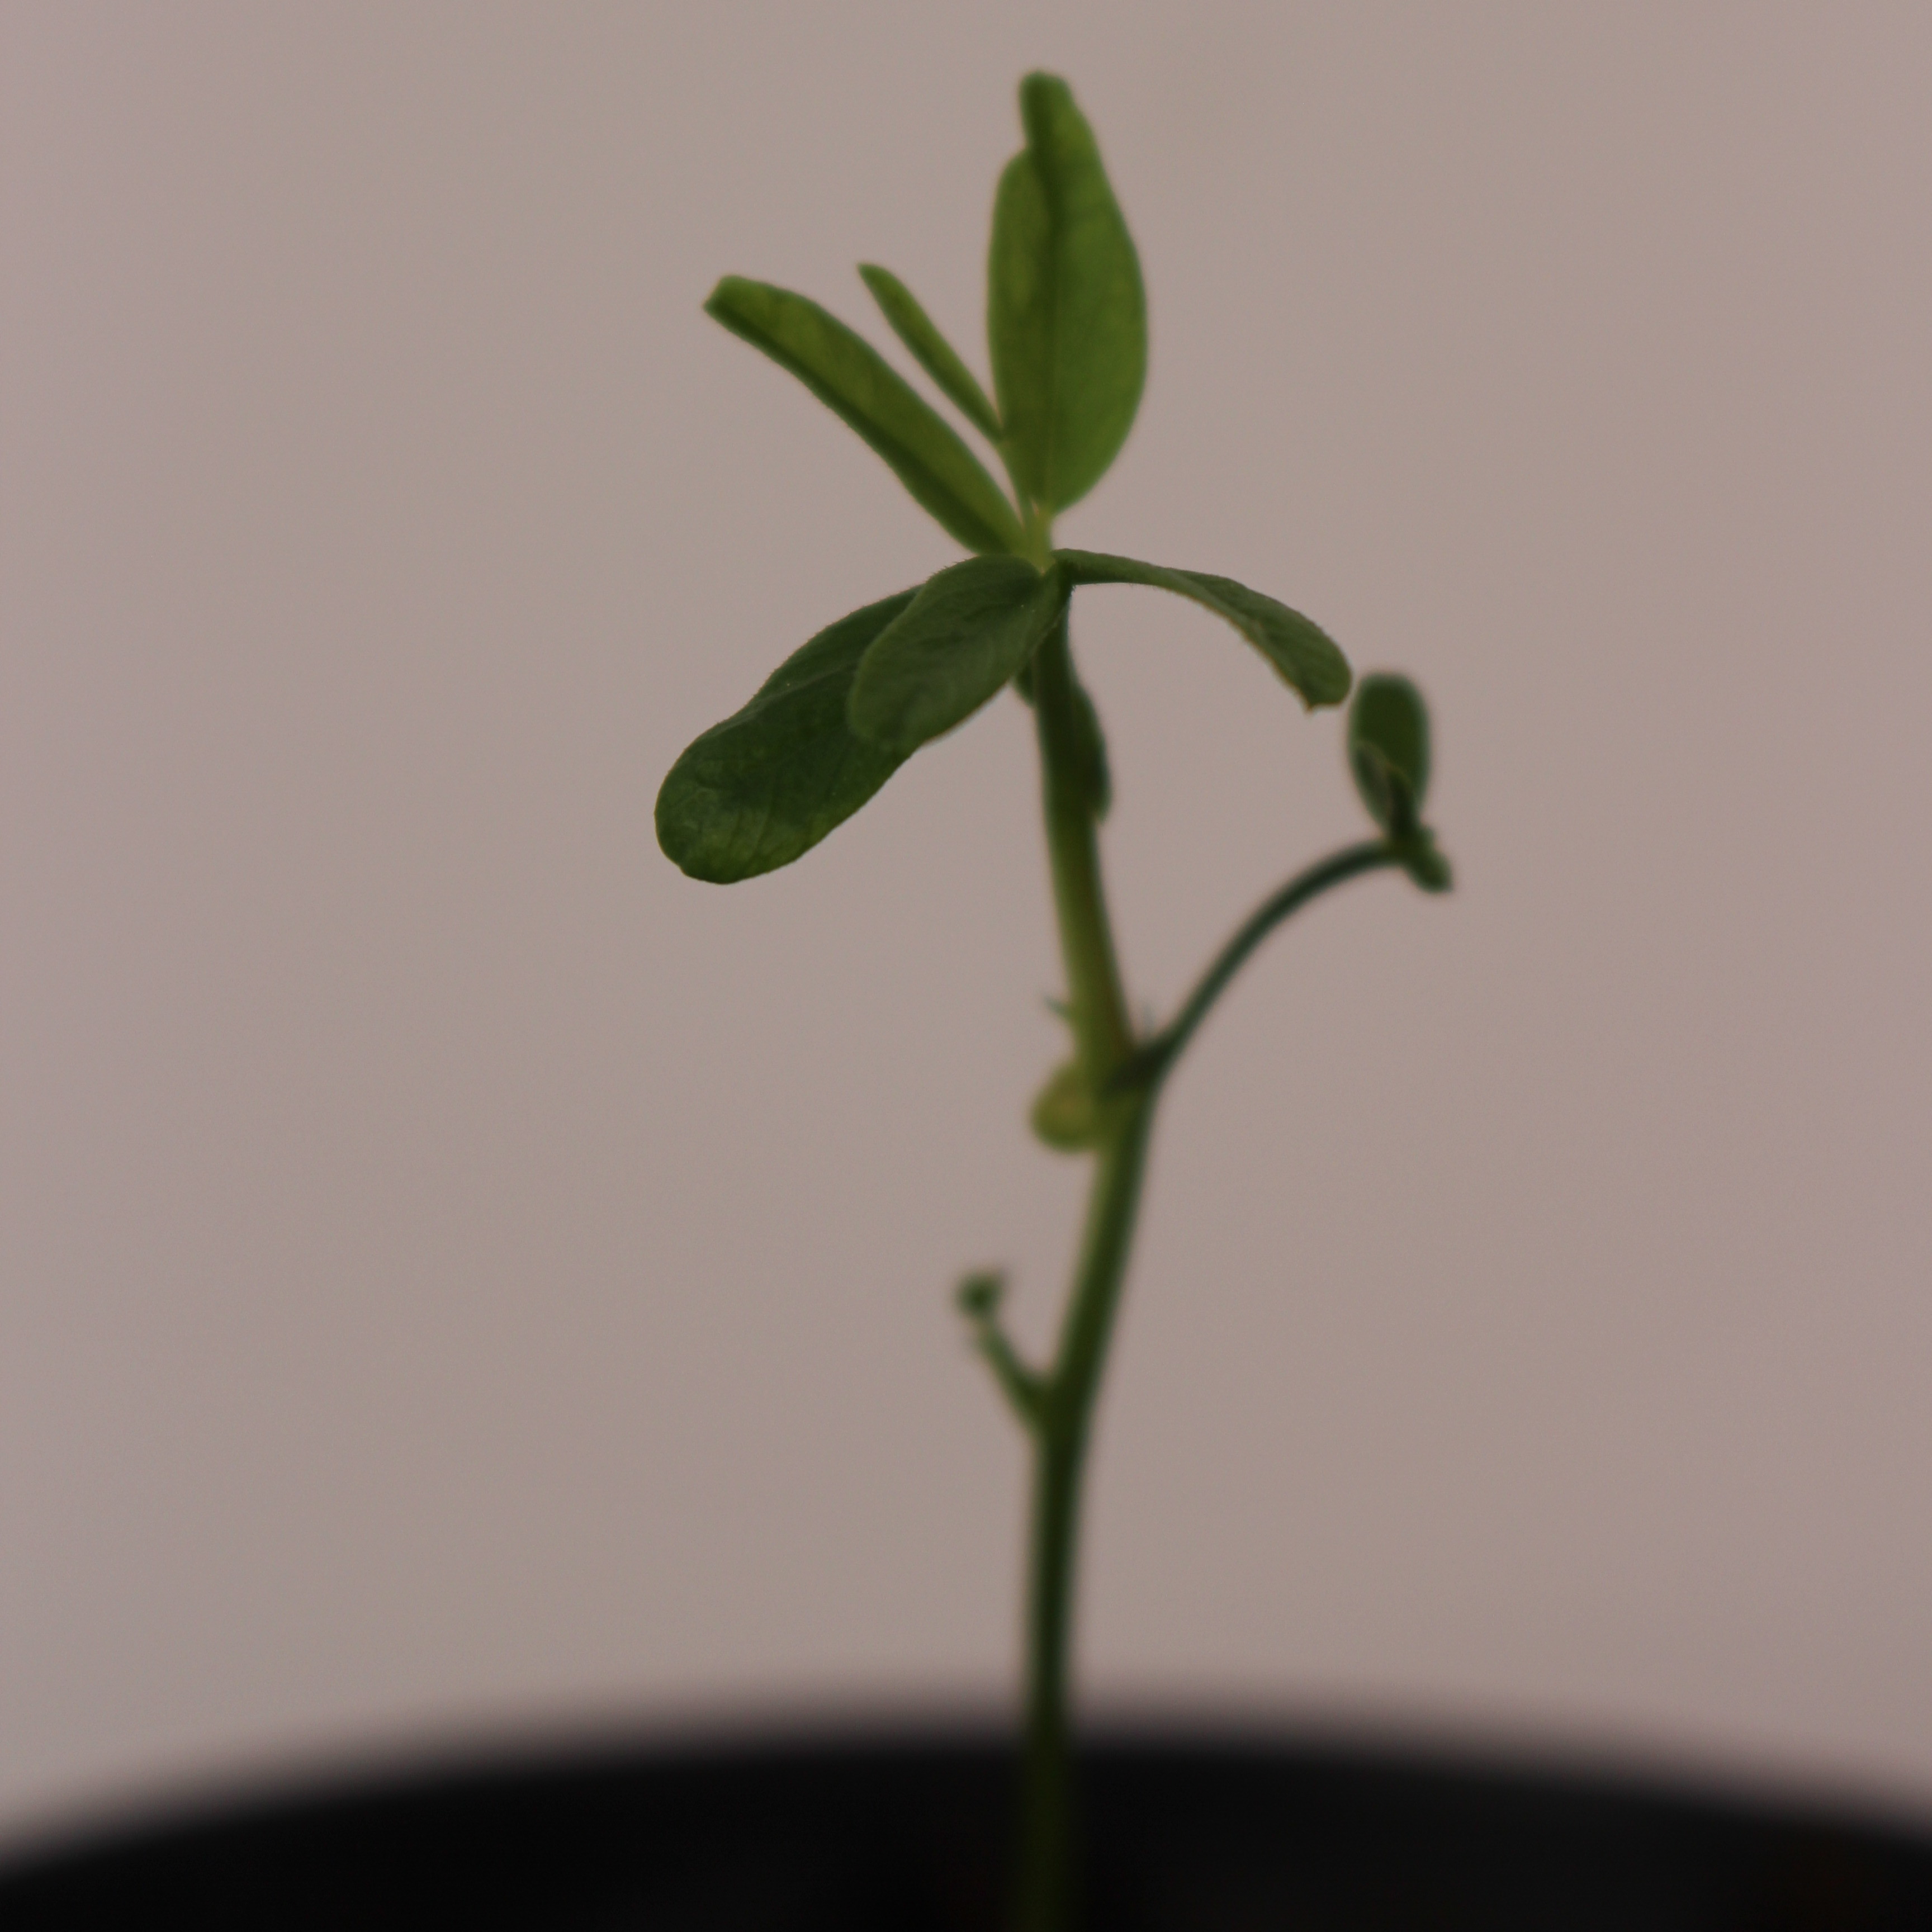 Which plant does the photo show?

Vicia sativa
